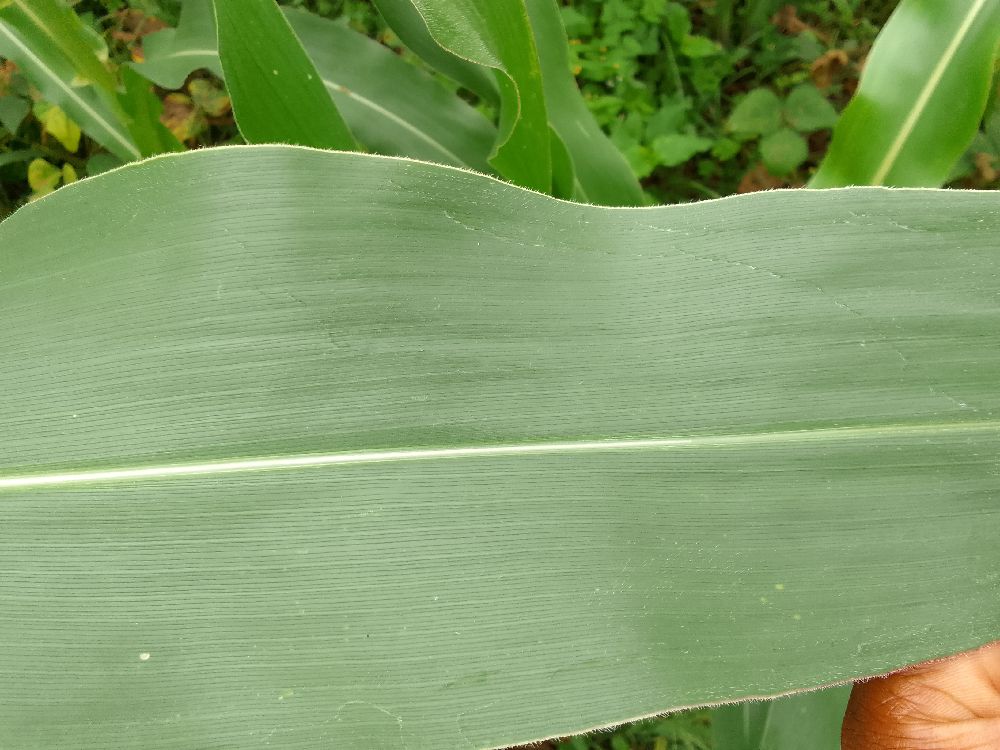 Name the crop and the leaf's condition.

maize, healthy
